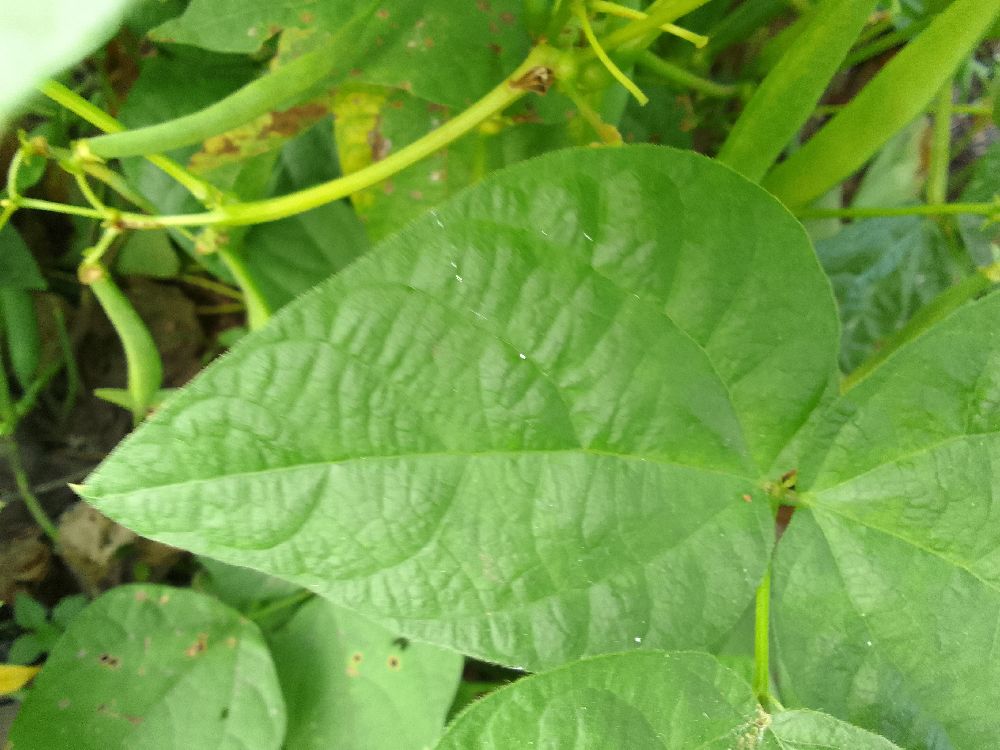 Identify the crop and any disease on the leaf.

common bean, healthy
